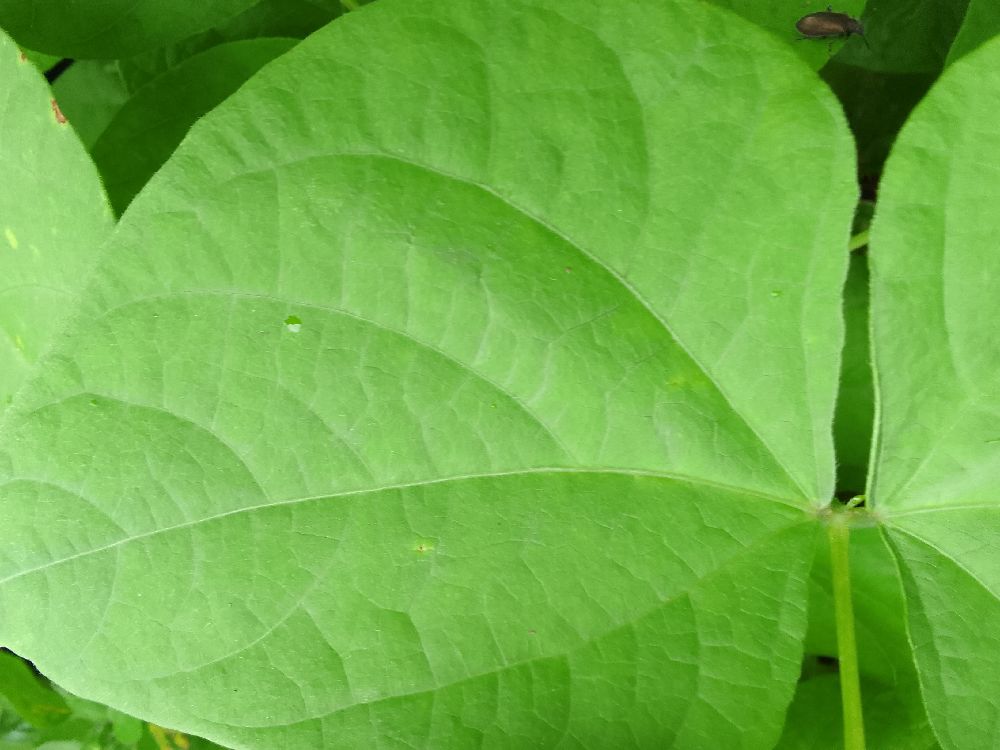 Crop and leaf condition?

maize, healthy
